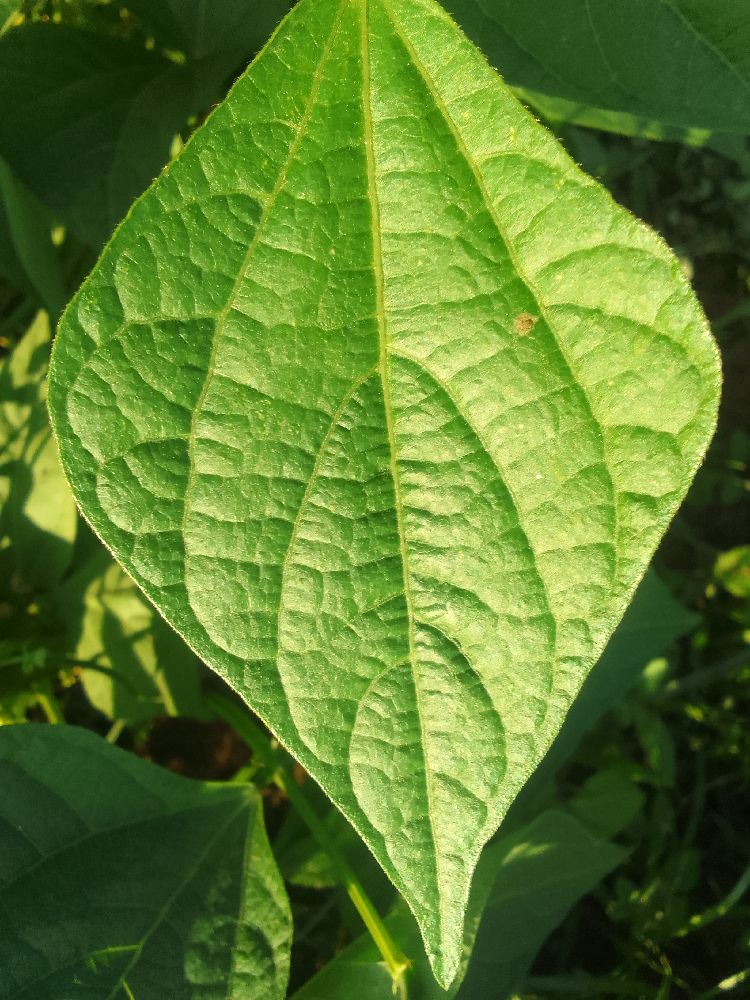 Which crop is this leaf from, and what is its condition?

common bean, healthy
